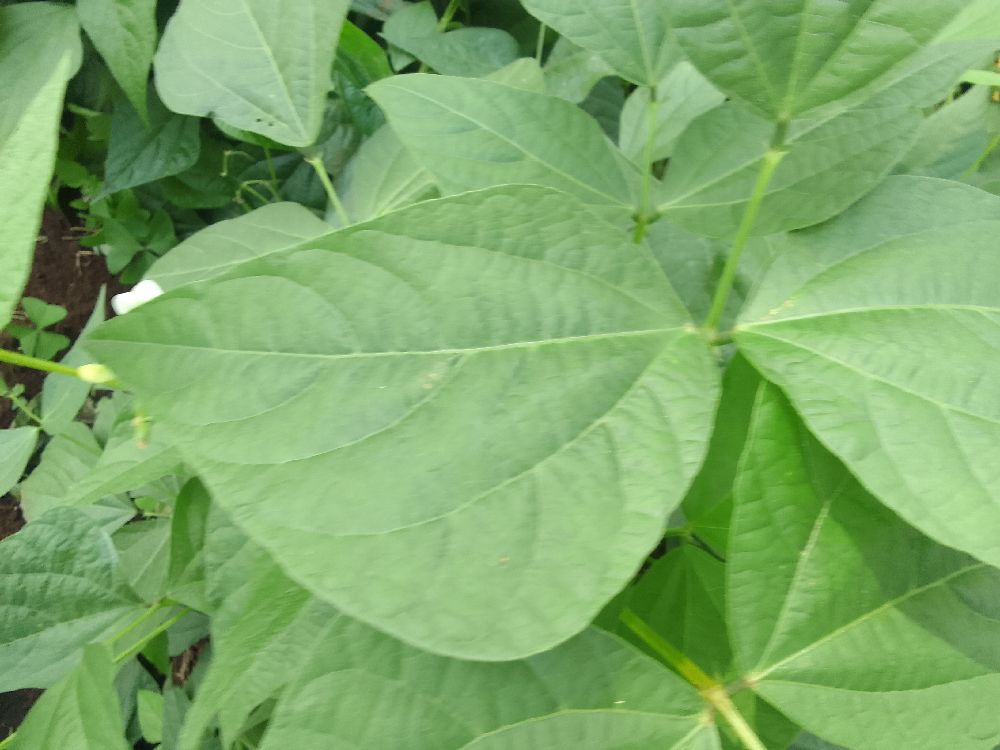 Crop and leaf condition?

common bean, healthy
